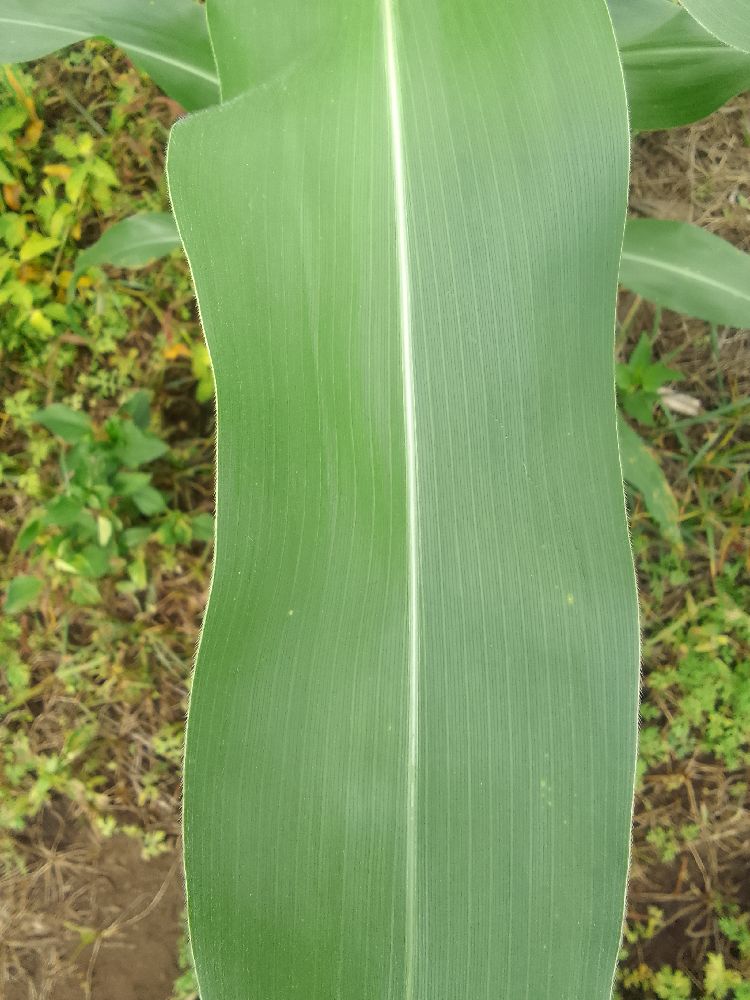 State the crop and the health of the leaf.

maize, healthy
